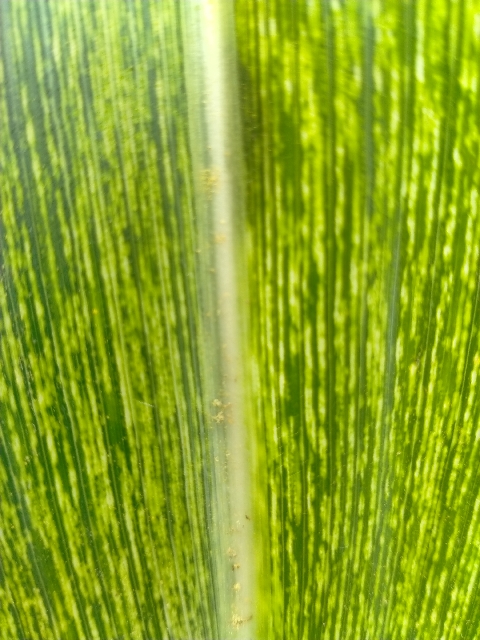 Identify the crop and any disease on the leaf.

maize, maize streak virus
